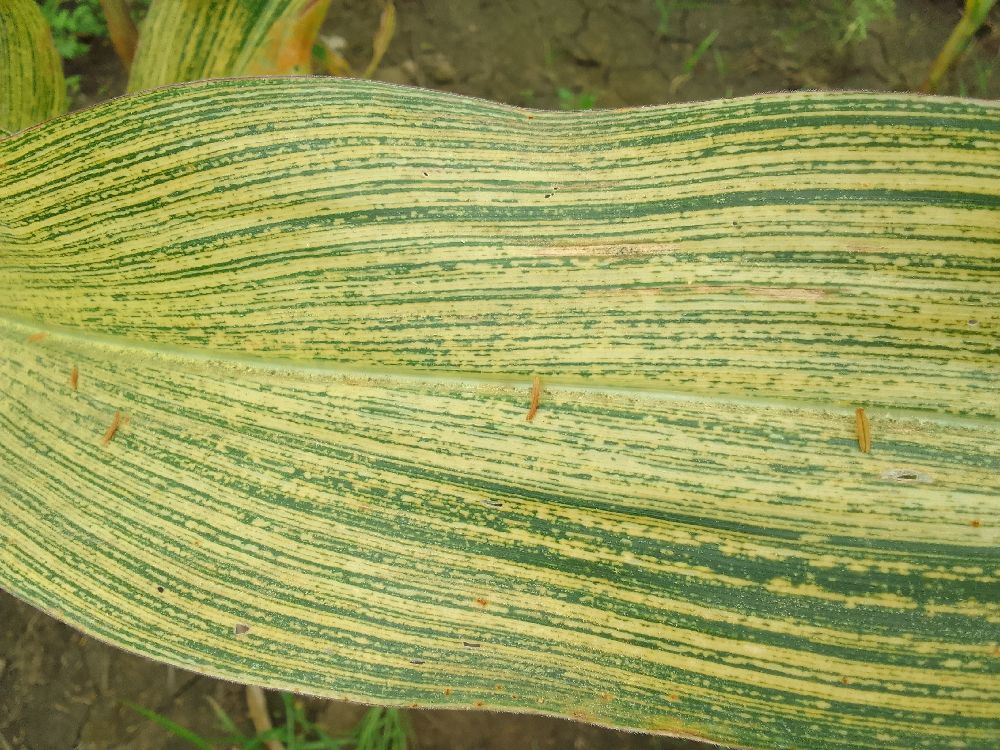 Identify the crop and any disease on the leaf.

maize, maize streak virus
